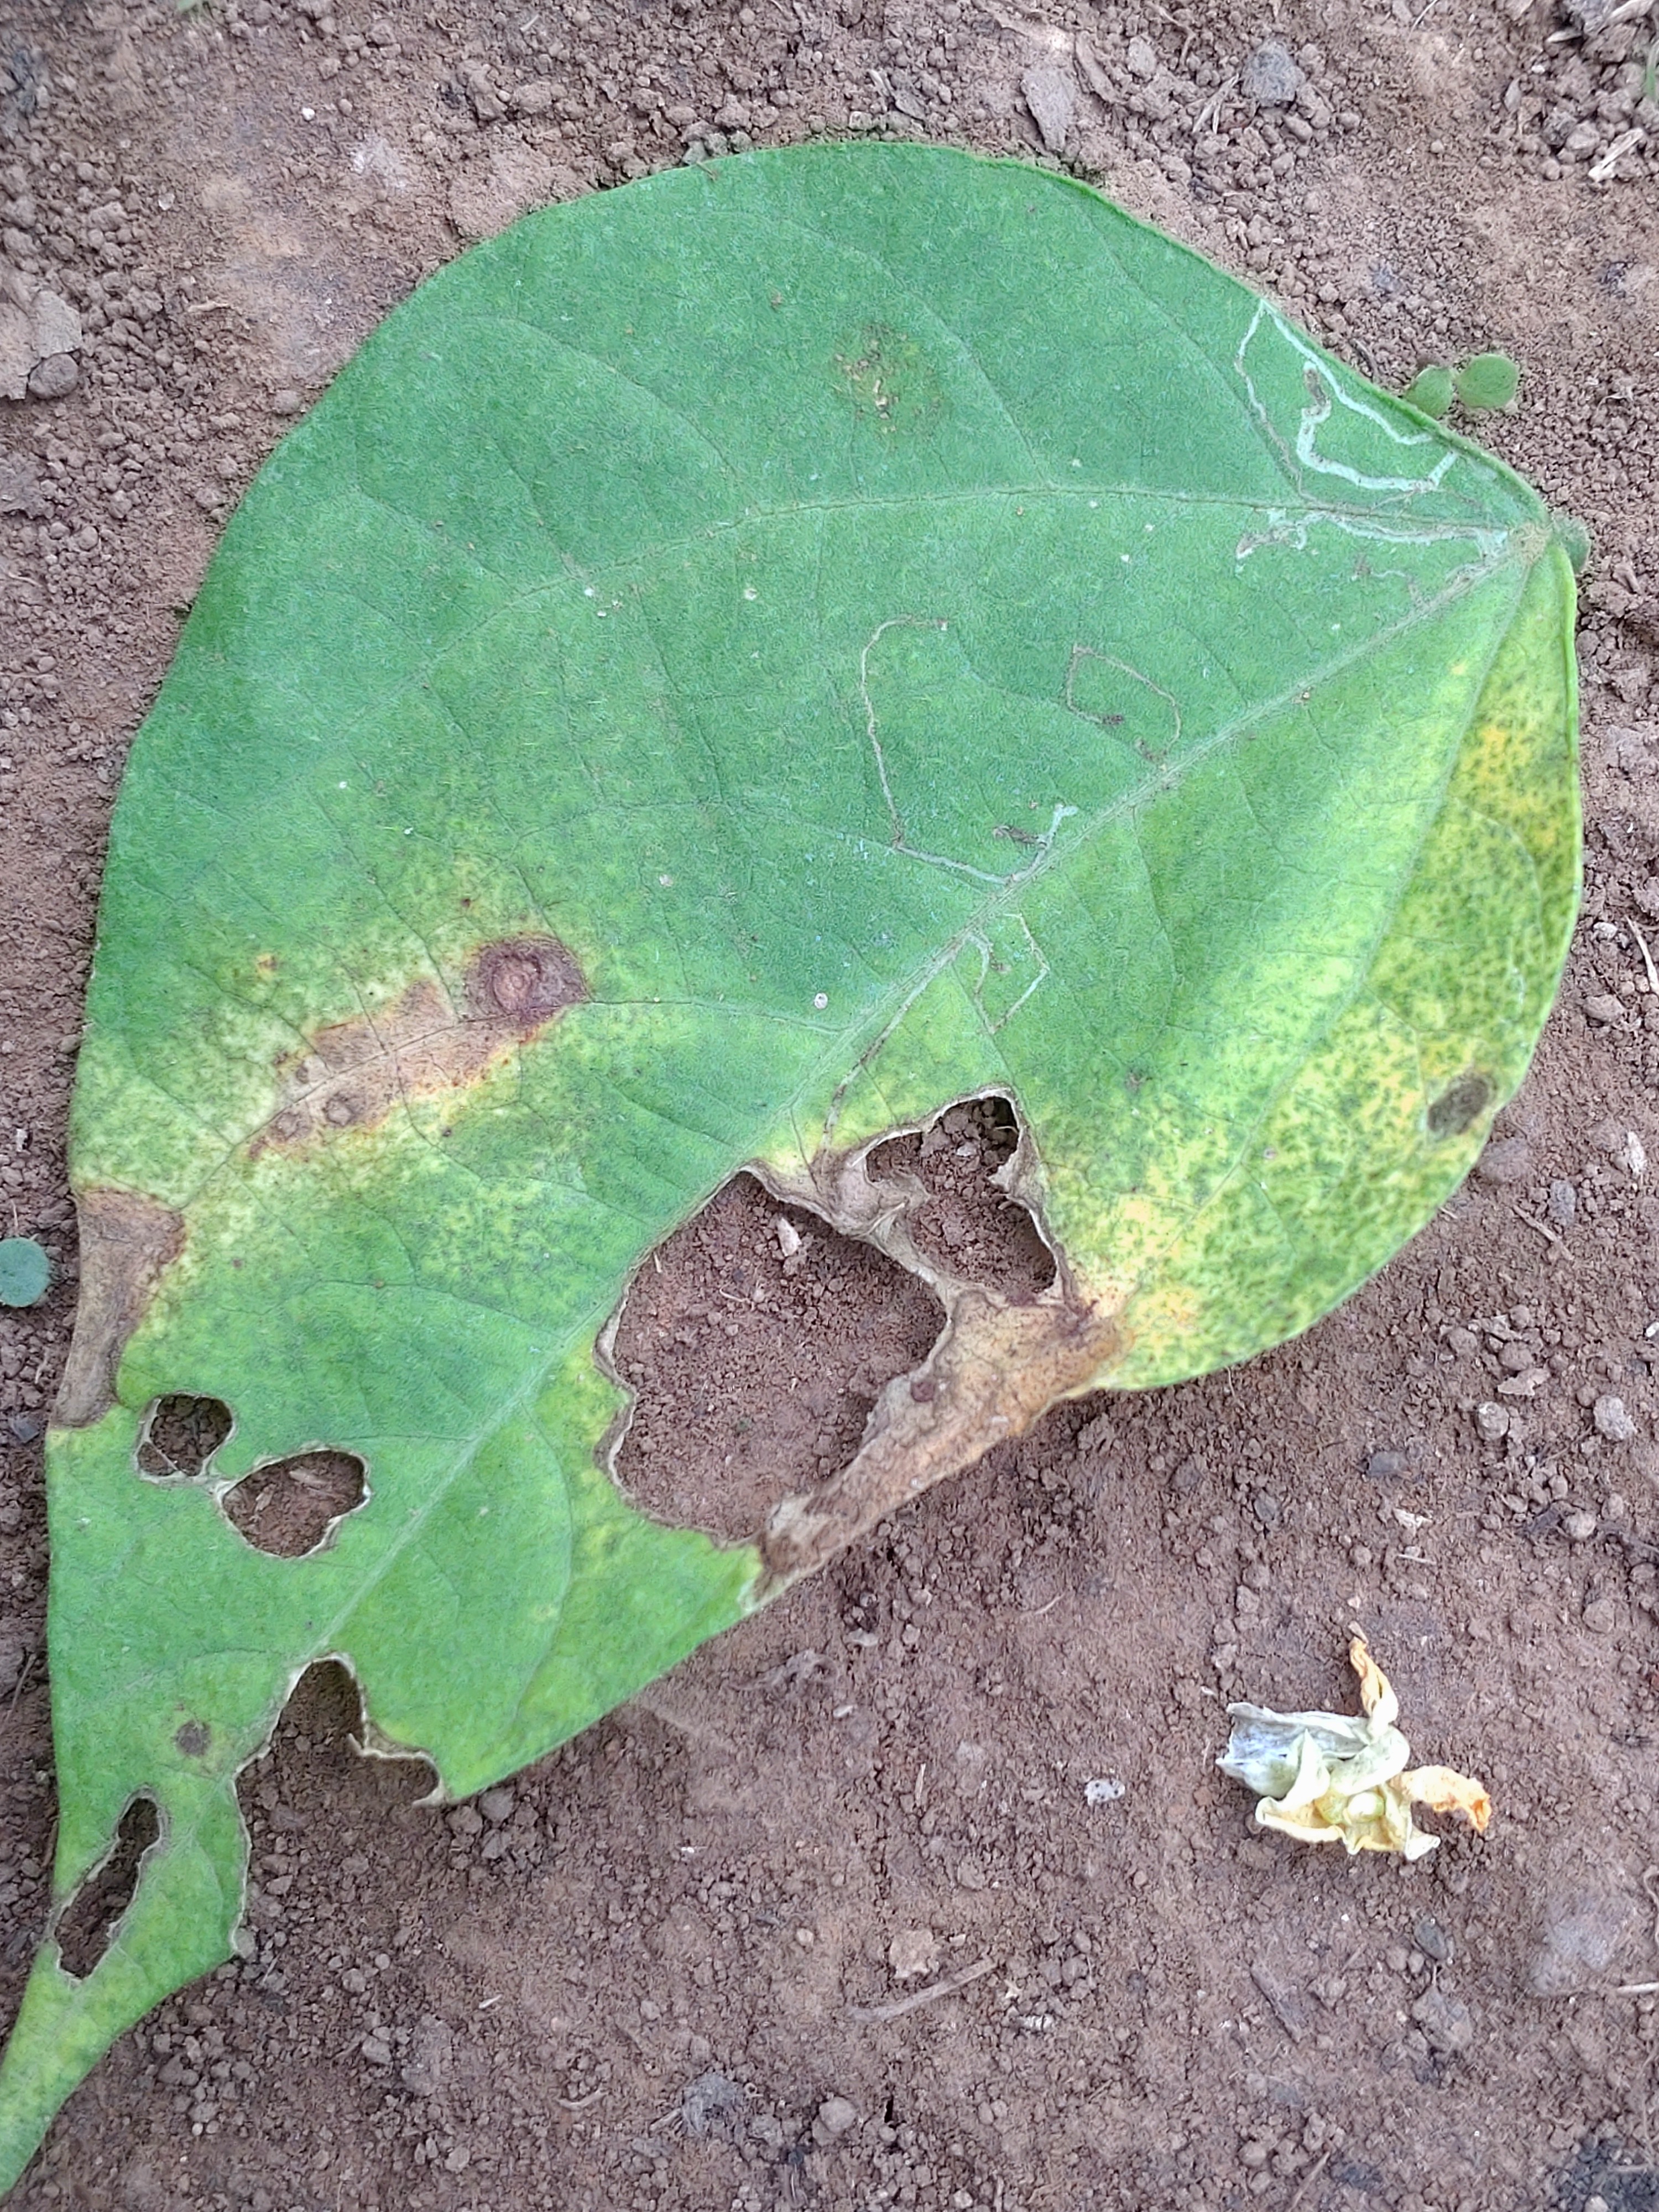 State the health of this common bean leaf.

anthracnose
